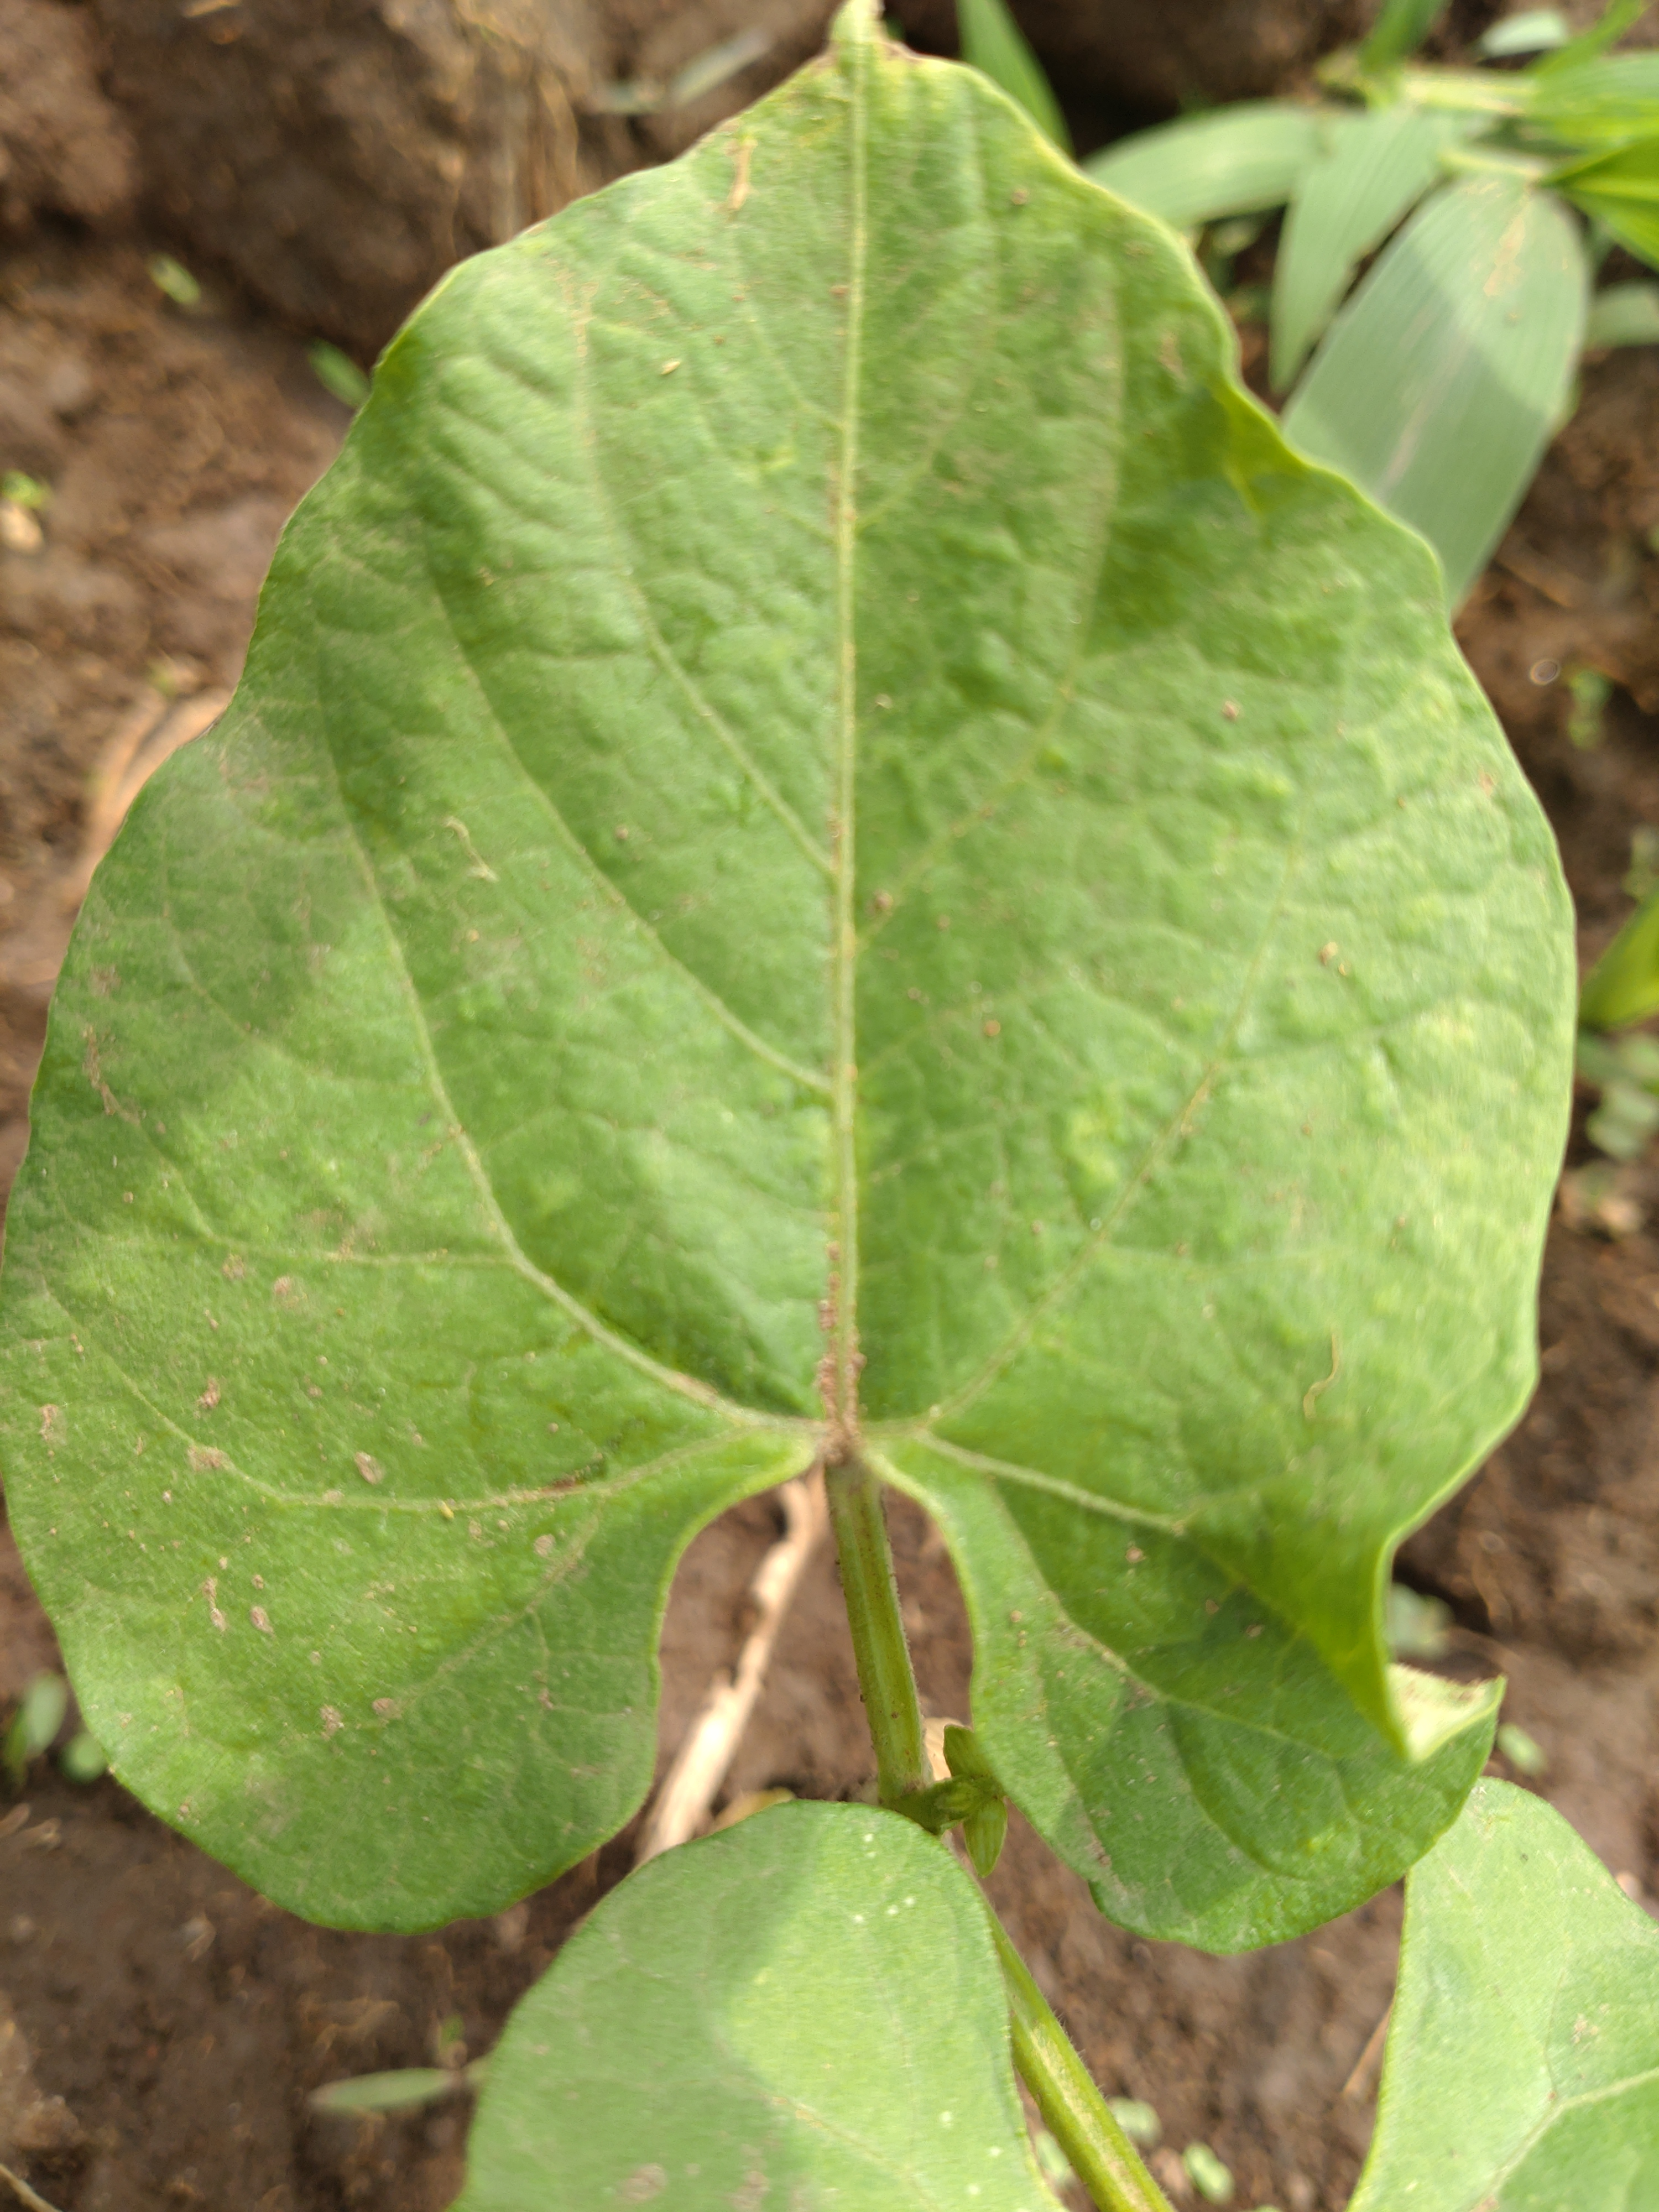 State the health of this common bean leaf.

healthy
